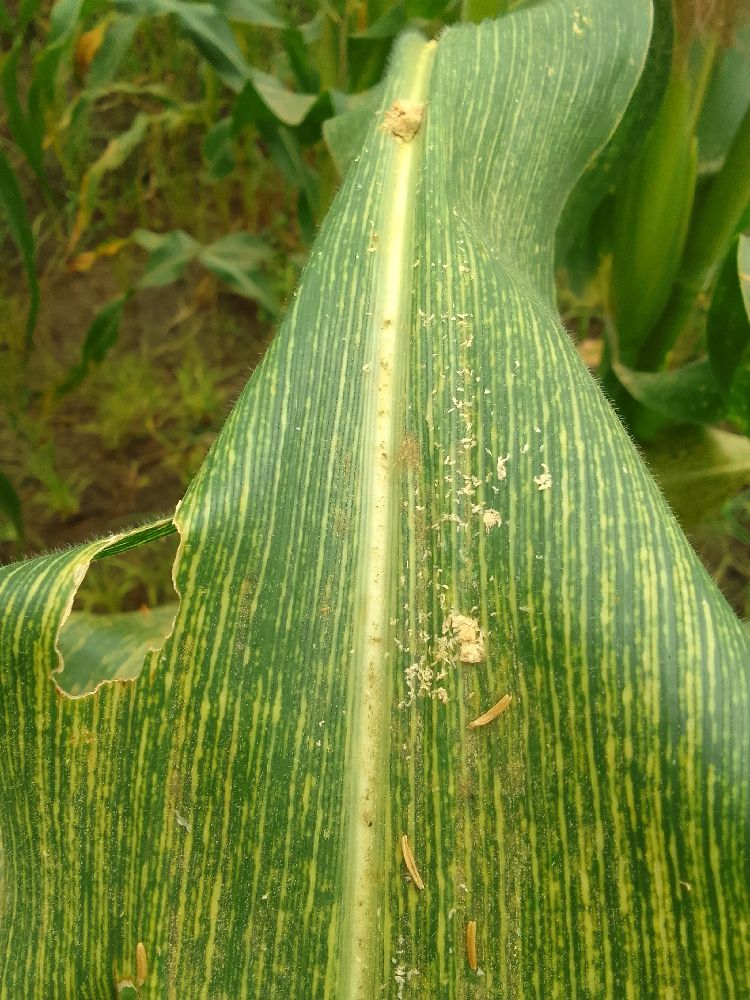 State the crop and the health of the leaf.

maize, maize streak virus
